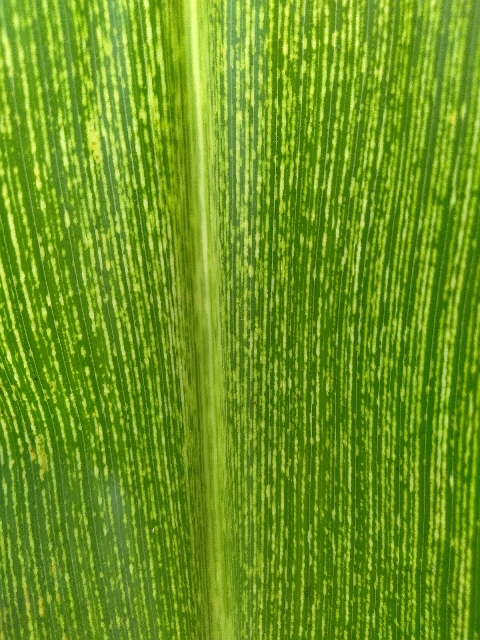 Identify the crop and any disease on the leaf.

maize, maize streak virus
